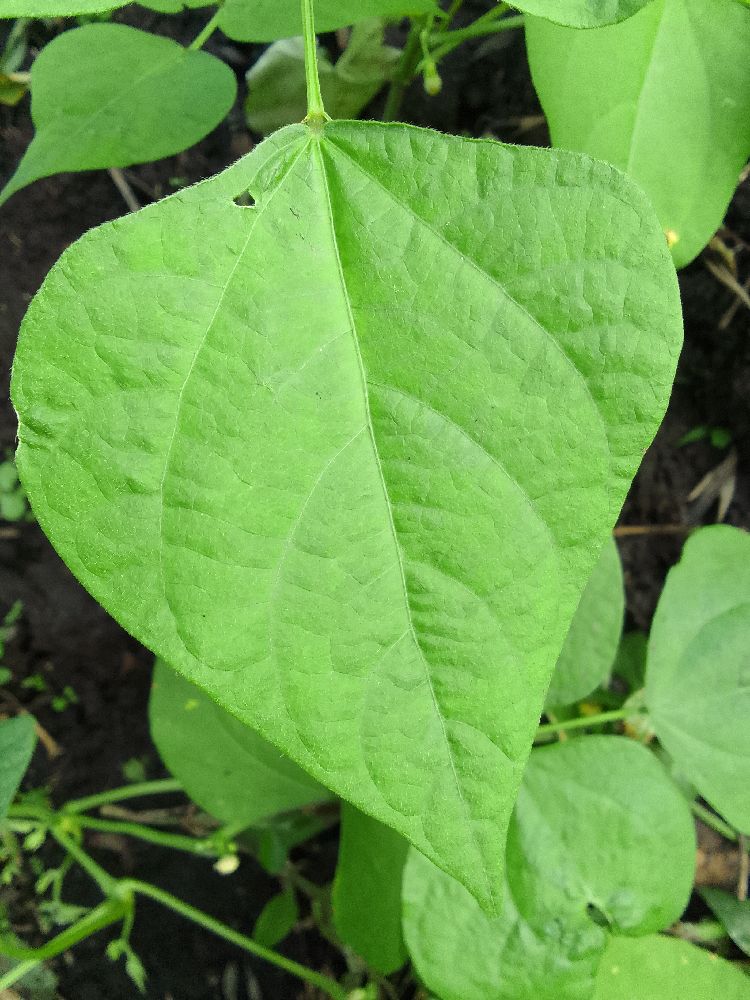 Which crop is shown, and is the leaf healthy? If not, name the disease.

common bean, healthy
